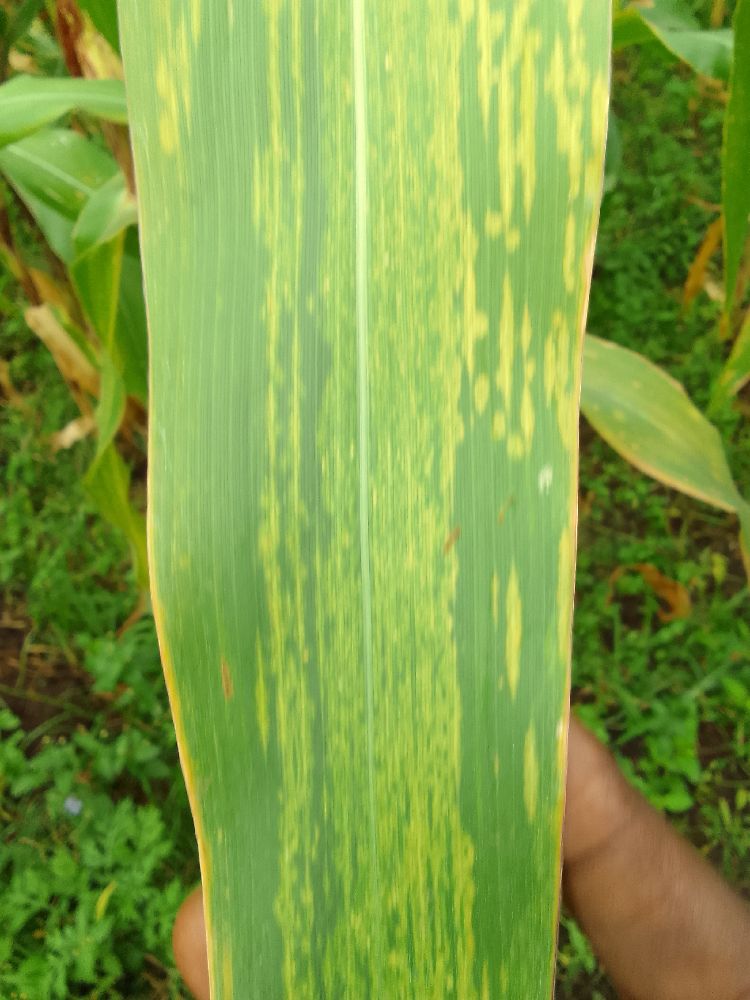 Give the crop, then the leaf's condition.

maize, maize lethal necrosis
